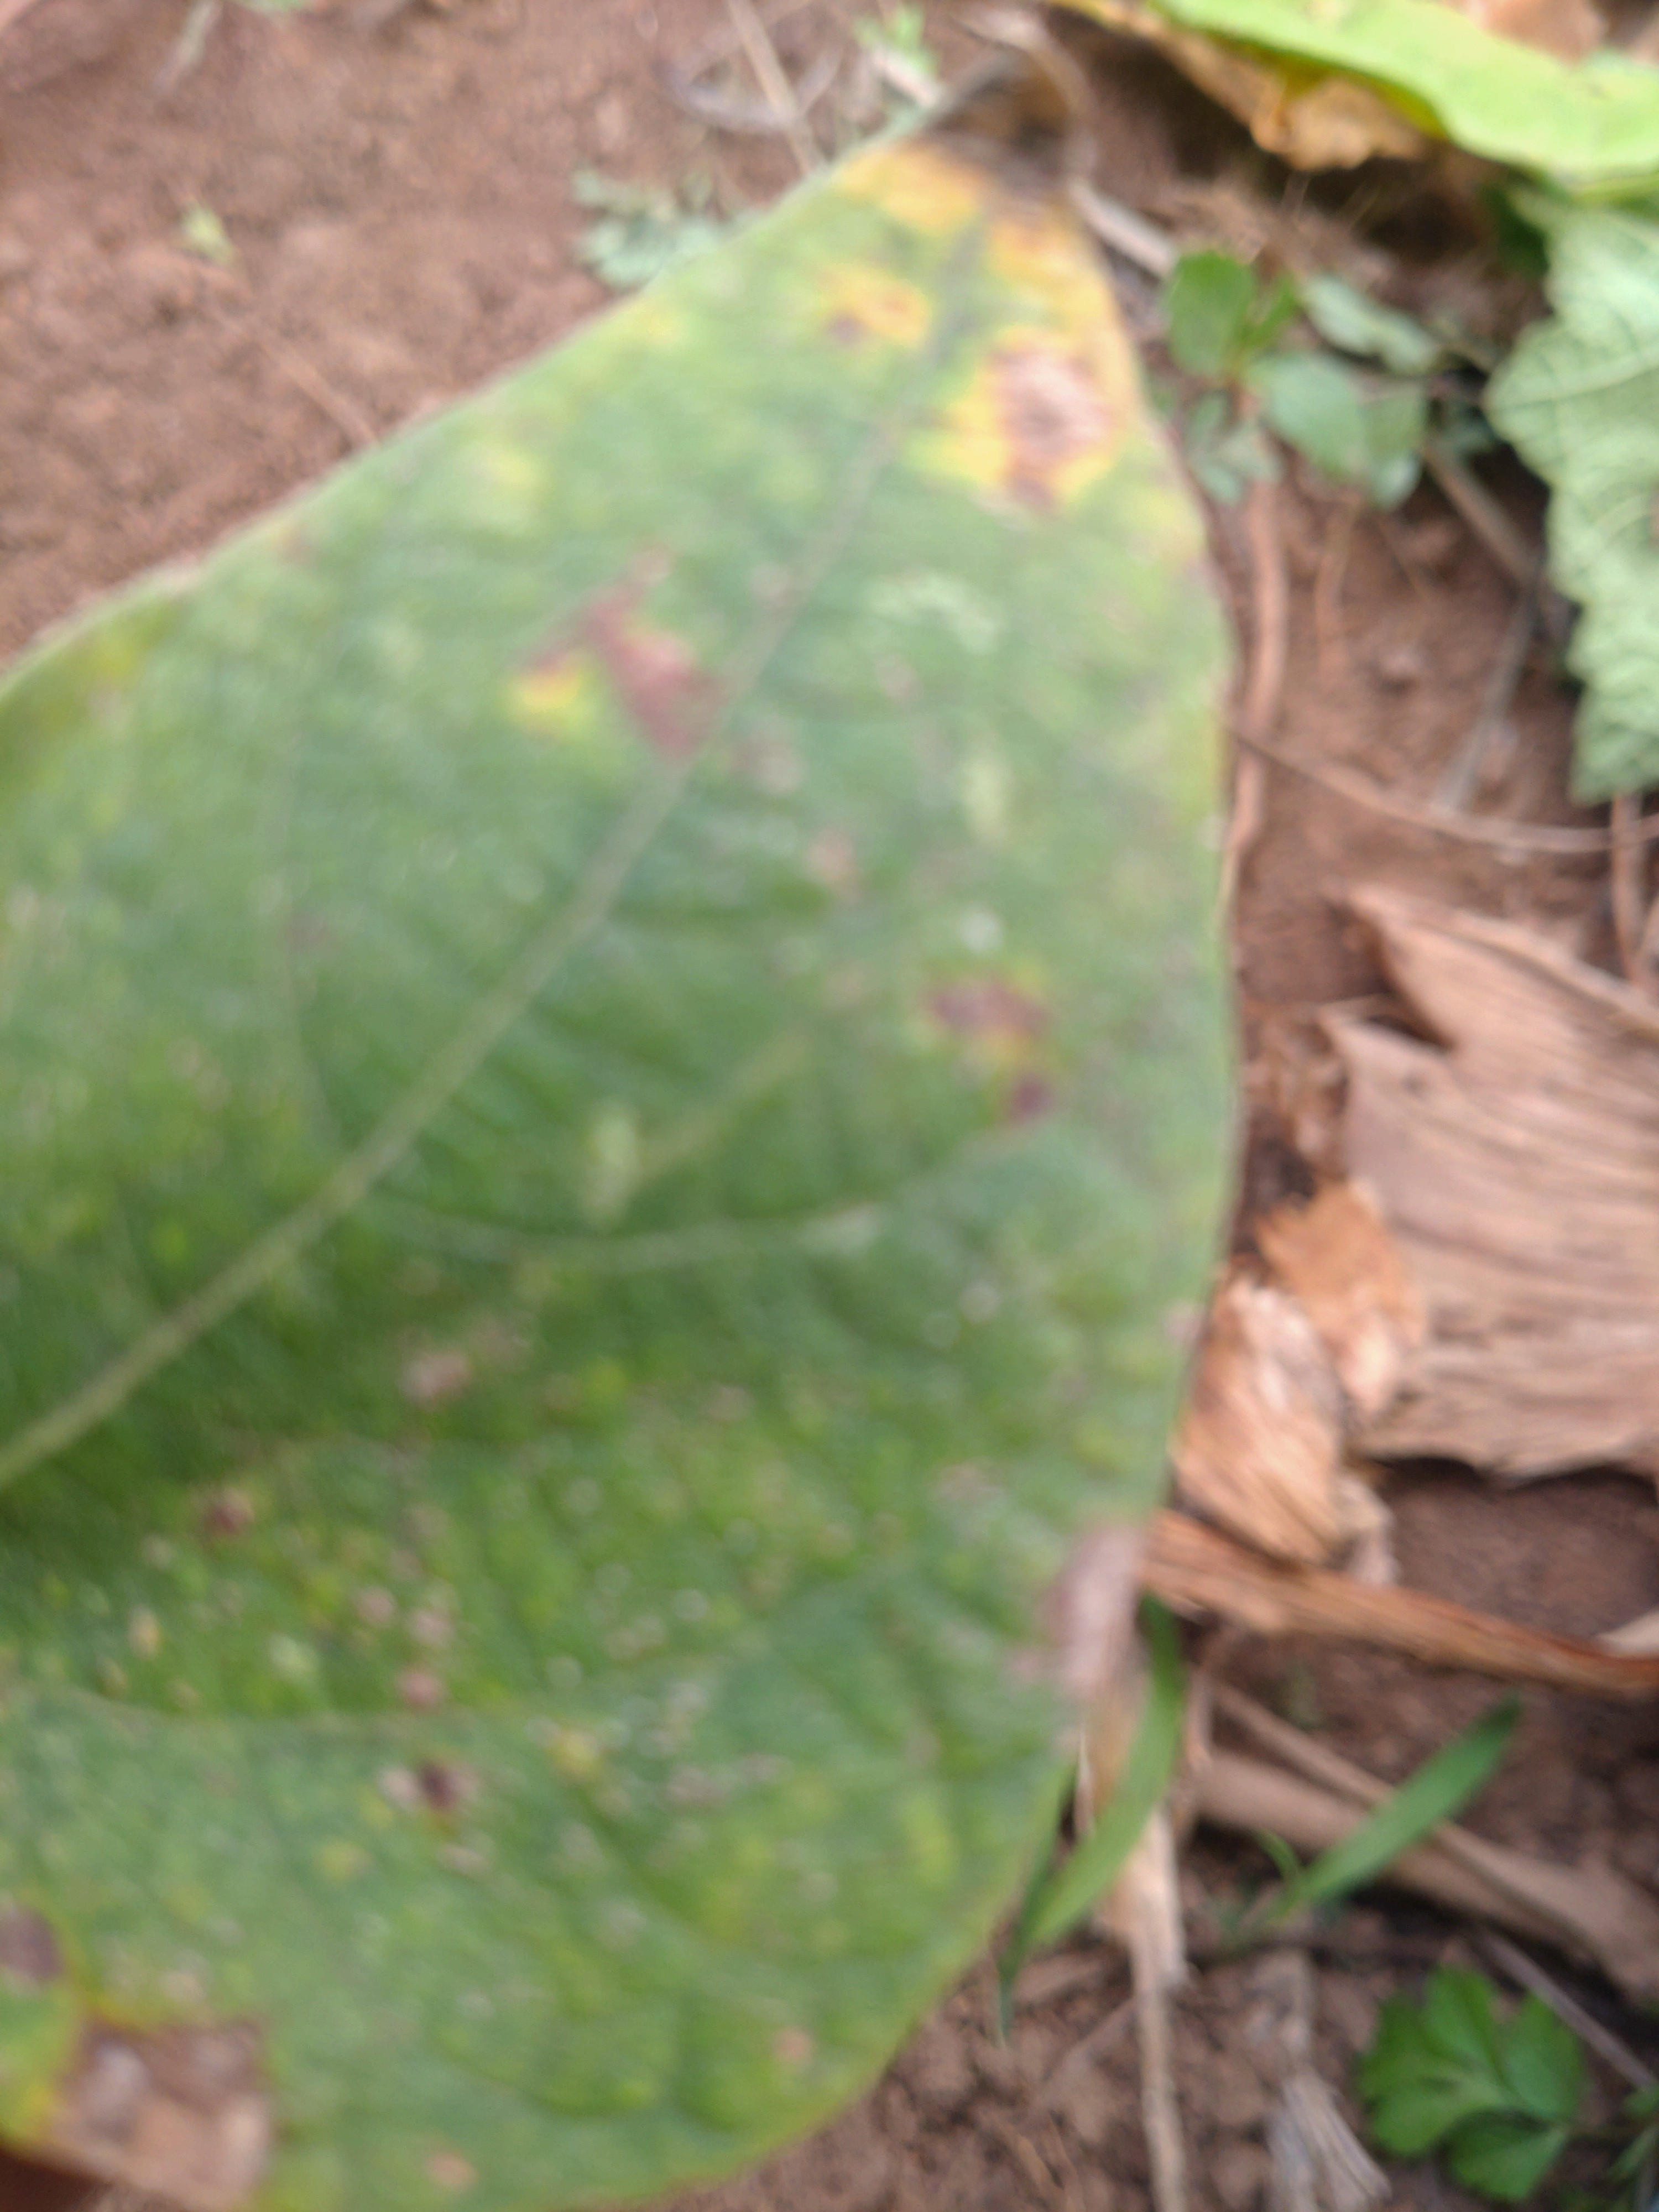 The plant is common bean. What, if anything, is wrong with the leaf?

rust
